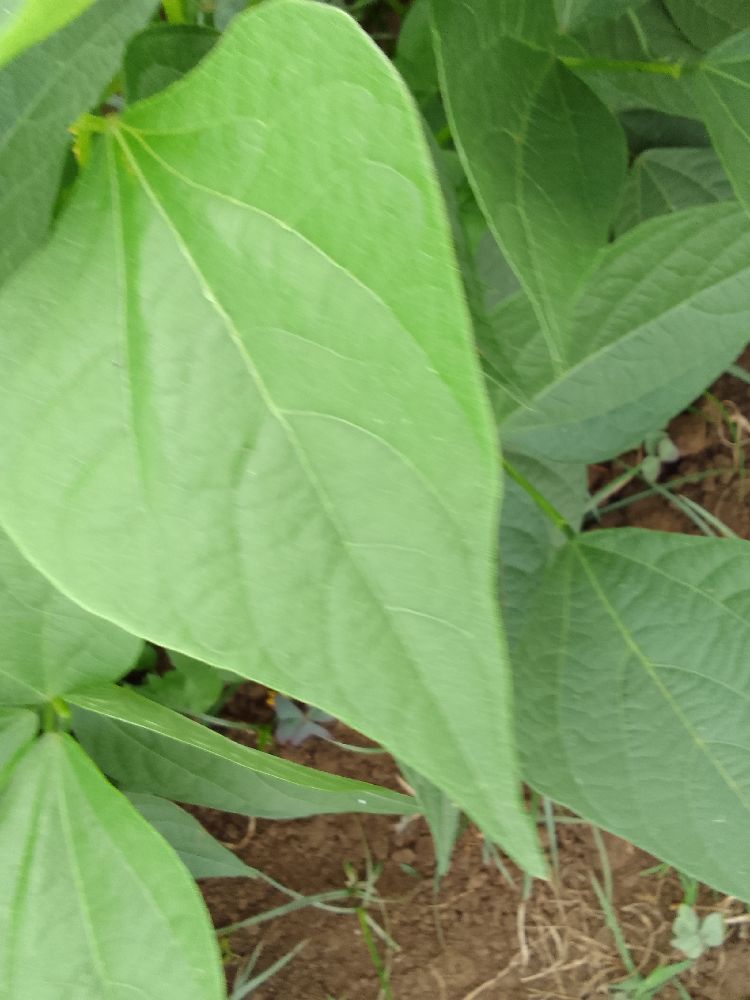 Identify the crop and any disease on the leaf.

common bean, healthy
